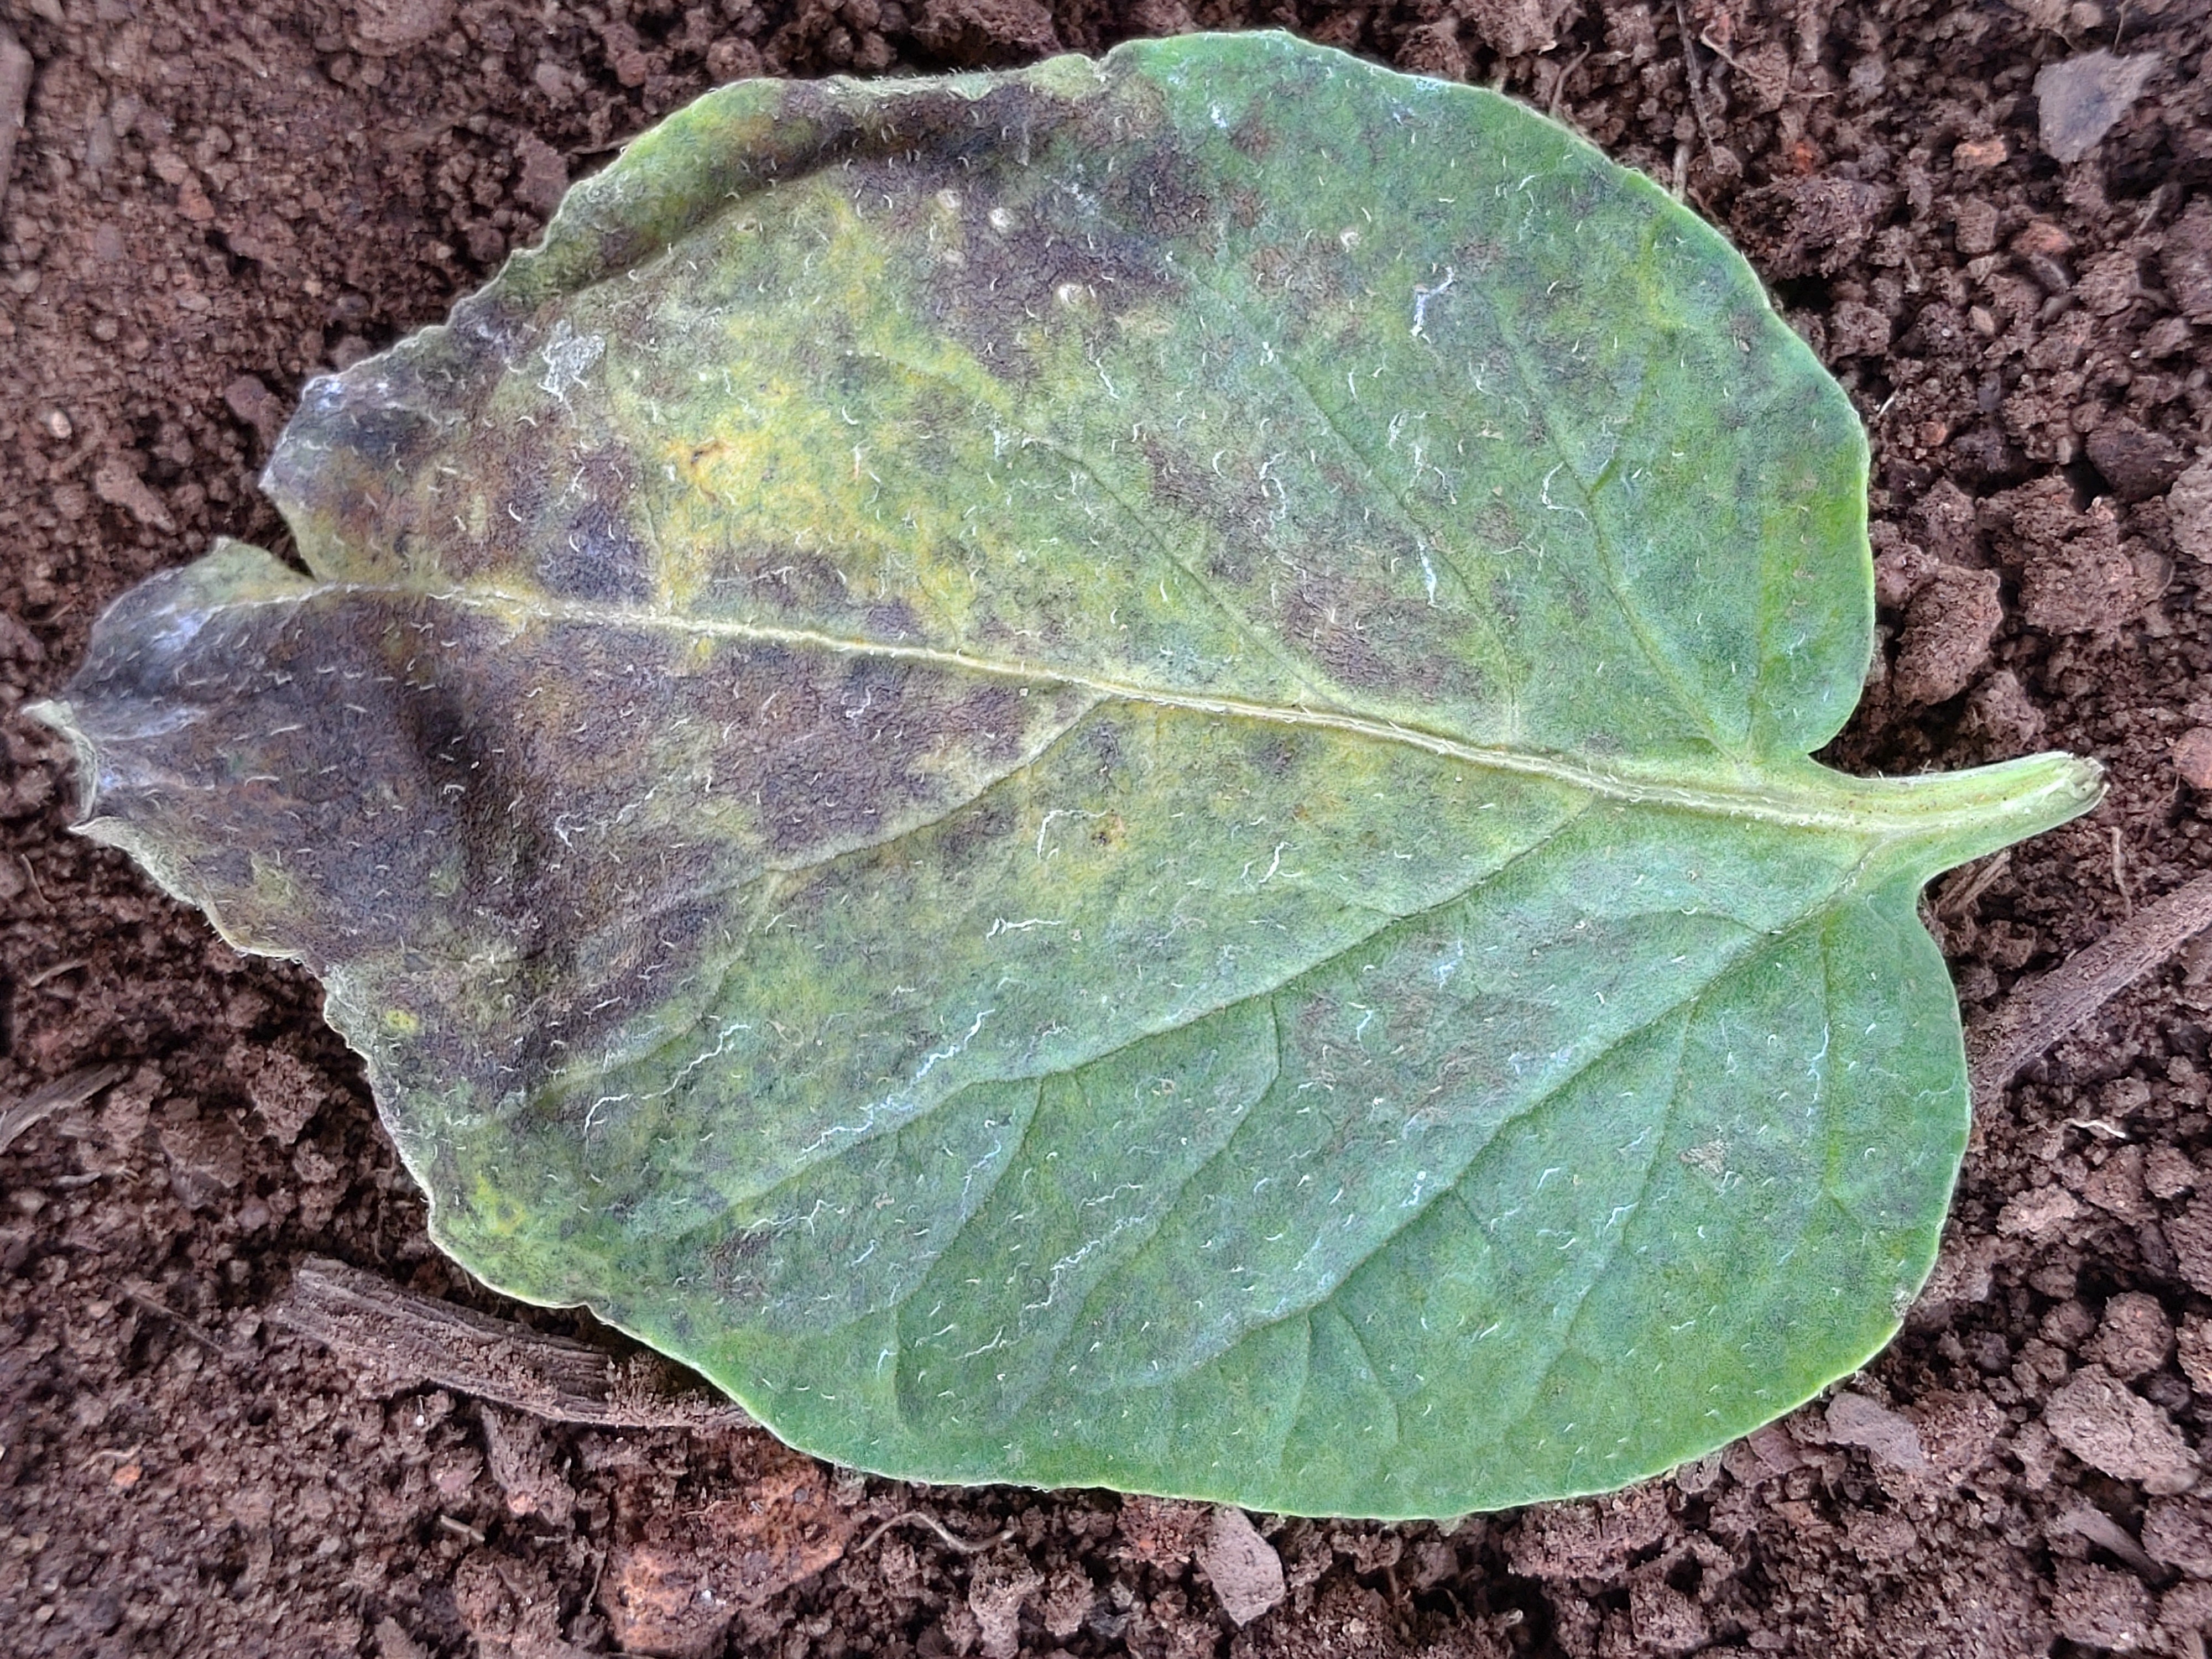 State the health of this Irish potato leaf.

late blight
